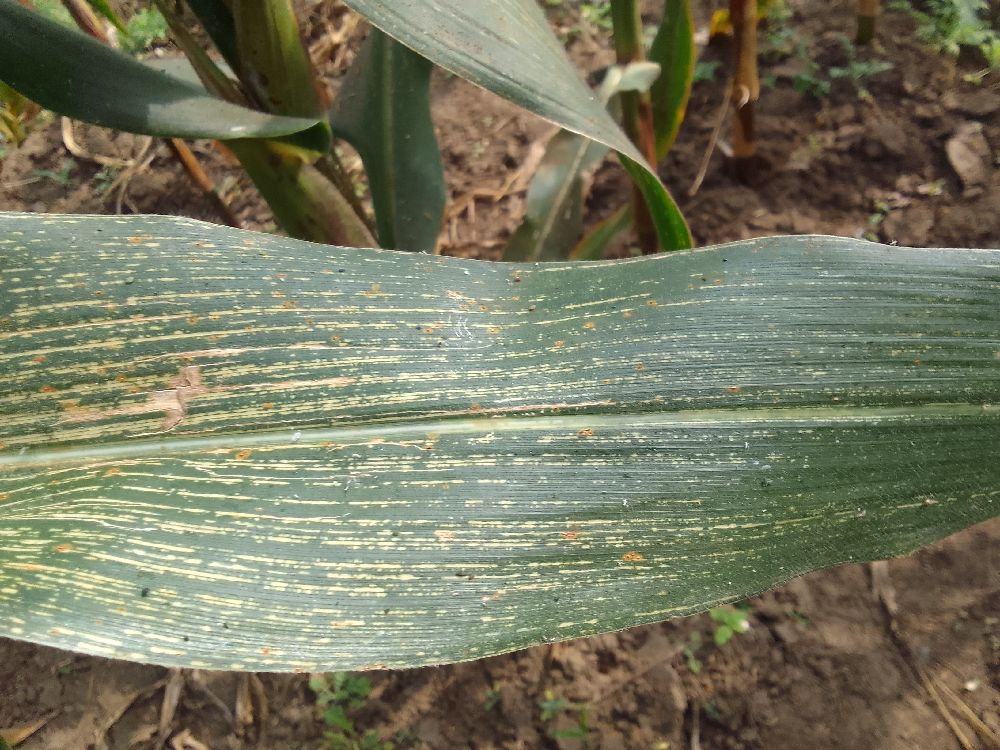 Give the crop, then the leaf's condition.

maize, maize streak virus
